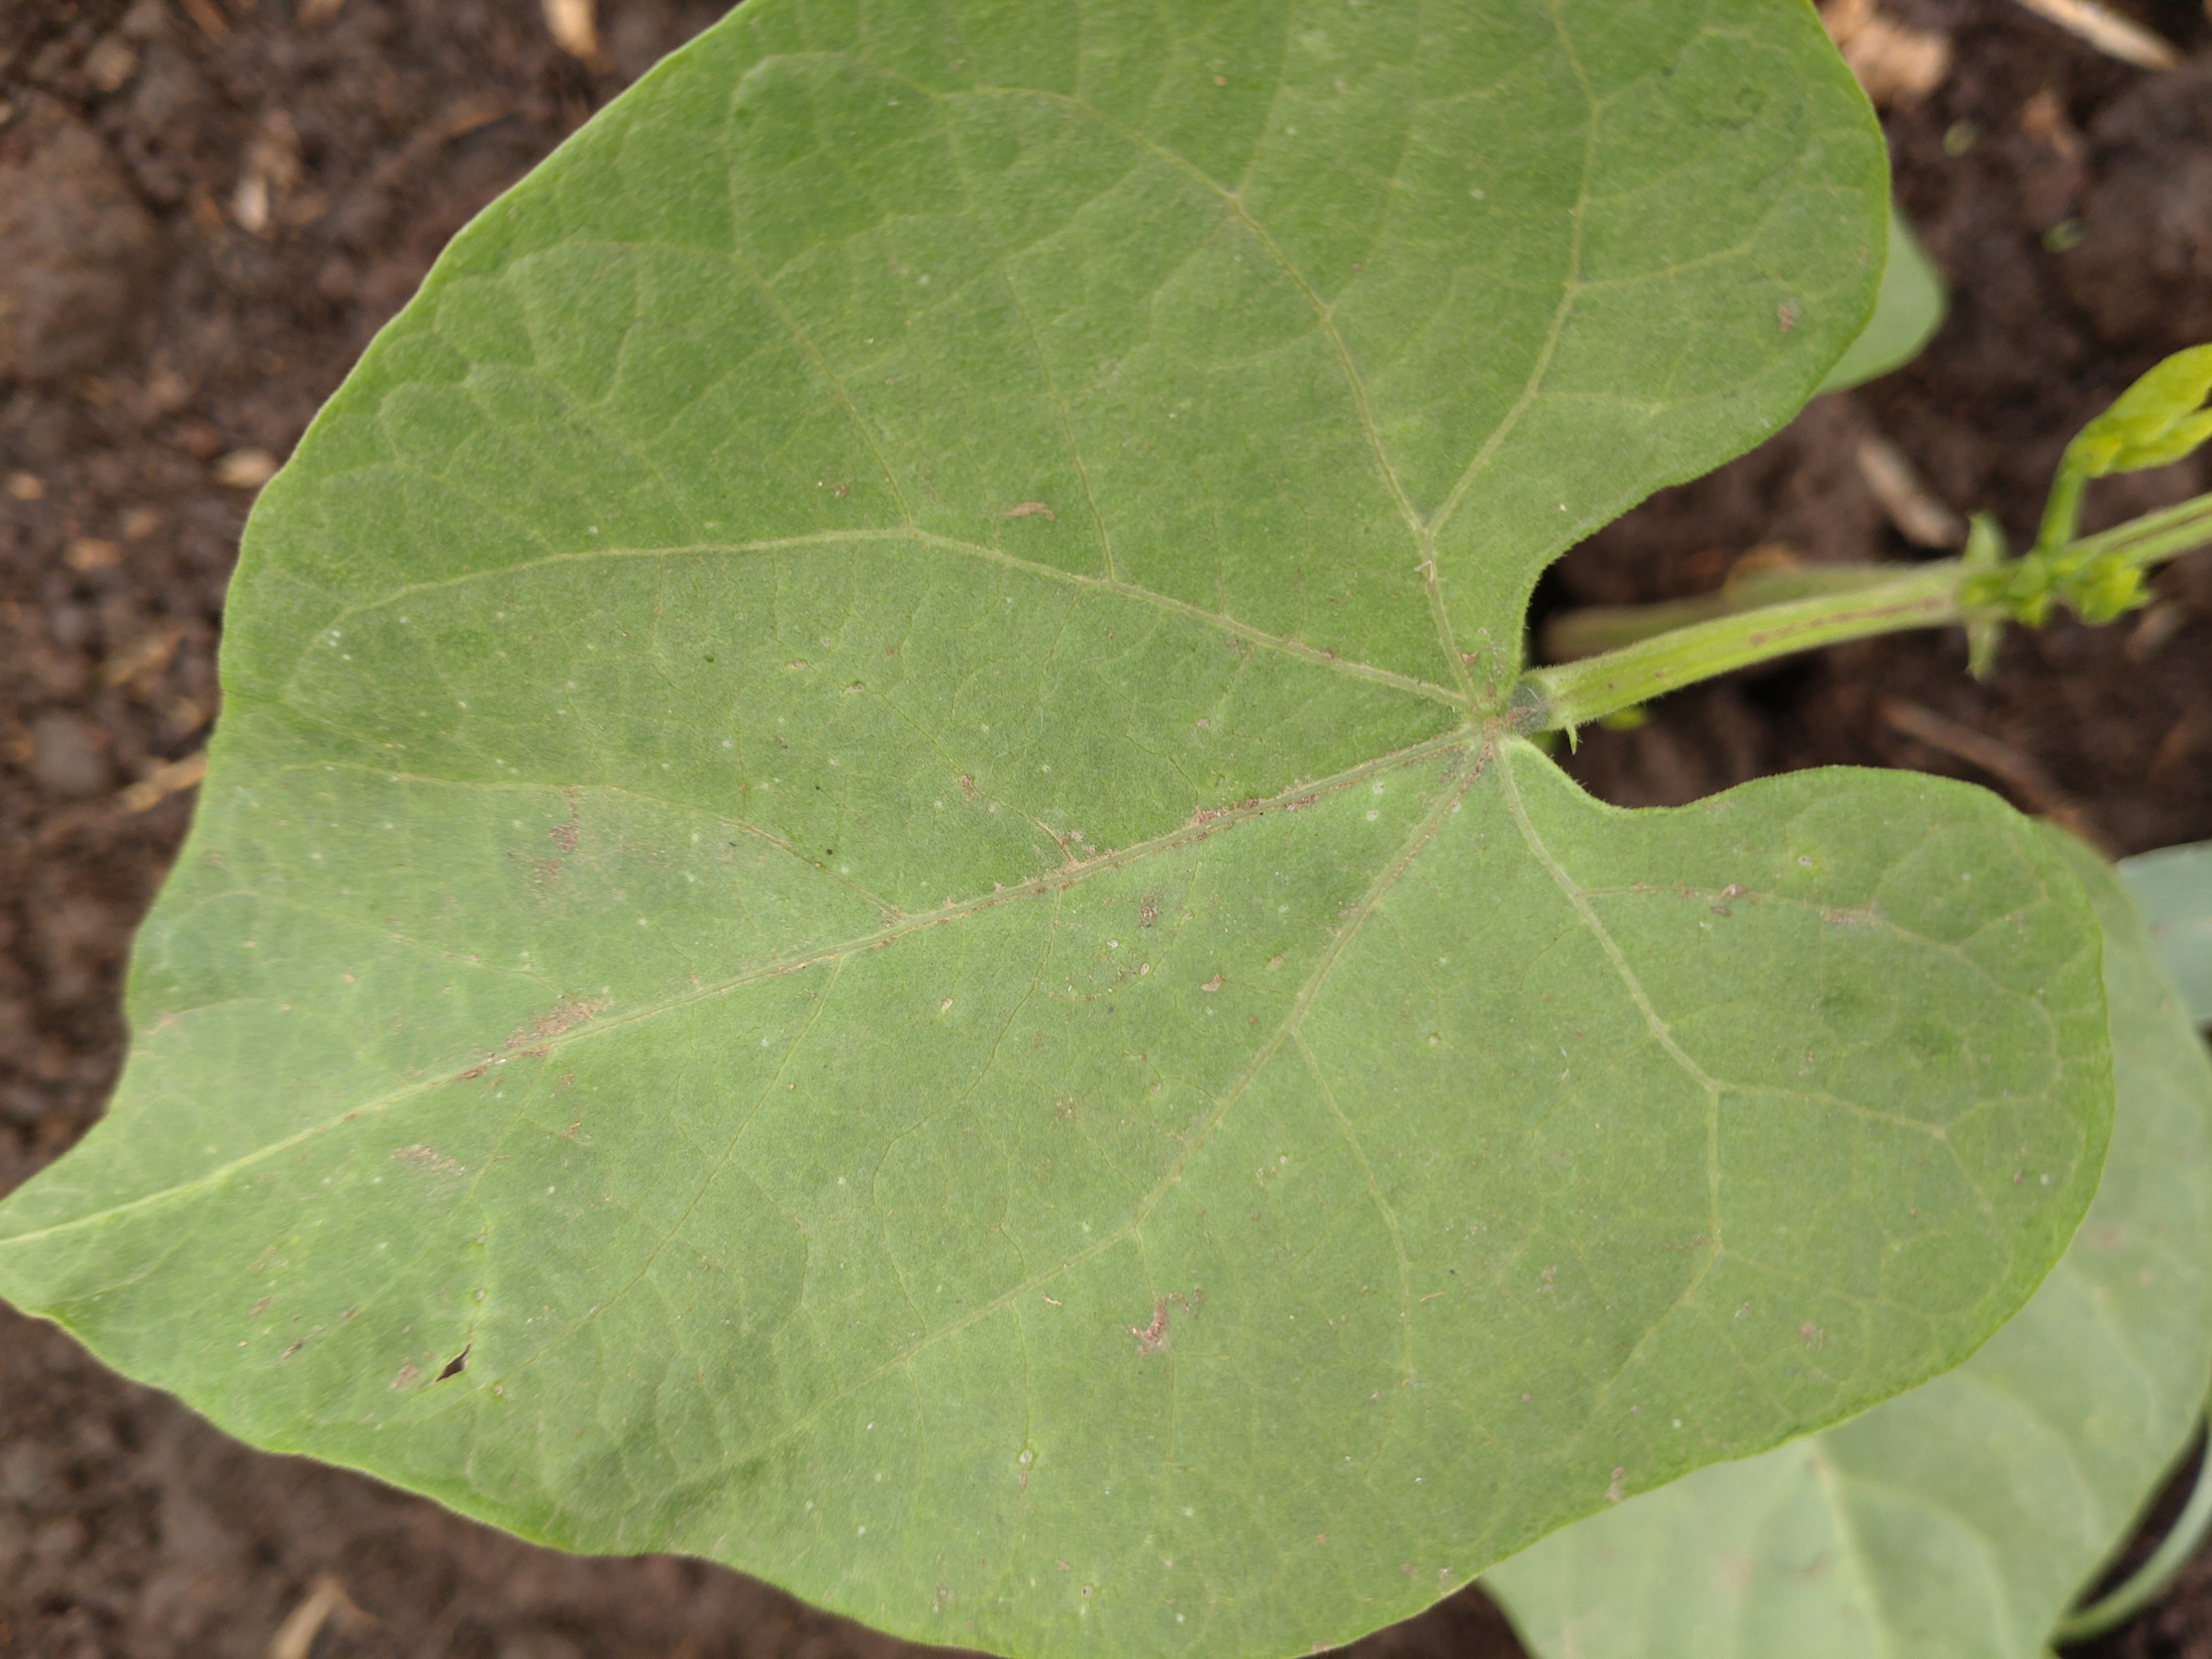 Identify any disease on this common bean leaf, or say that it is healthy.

healthy
